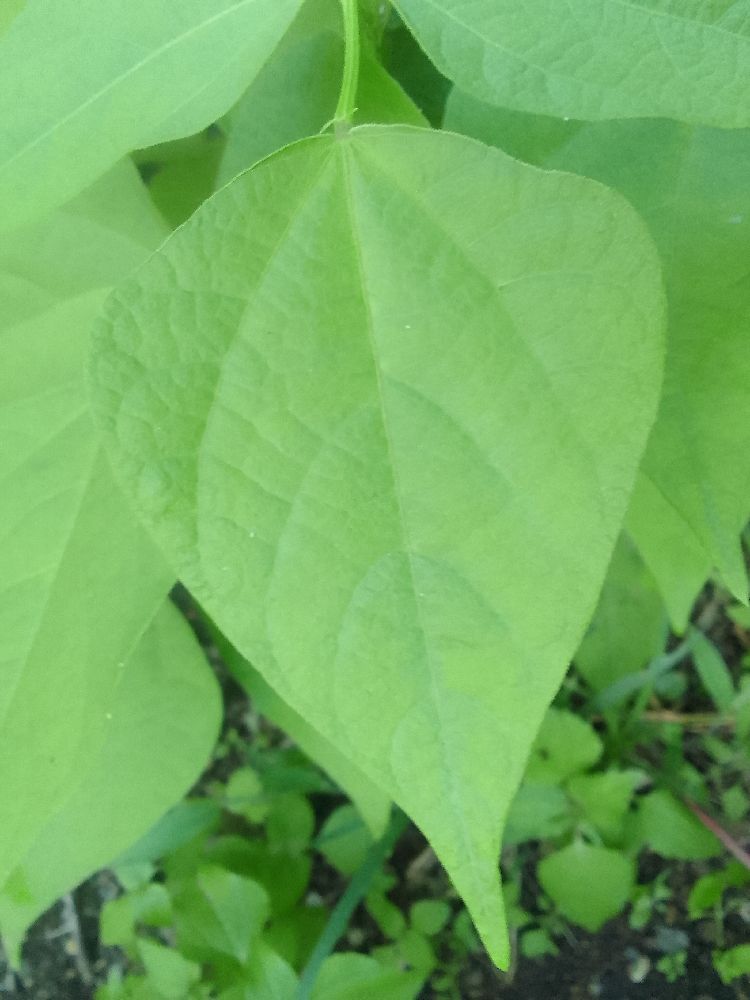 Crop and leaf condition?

common bean, healthy
